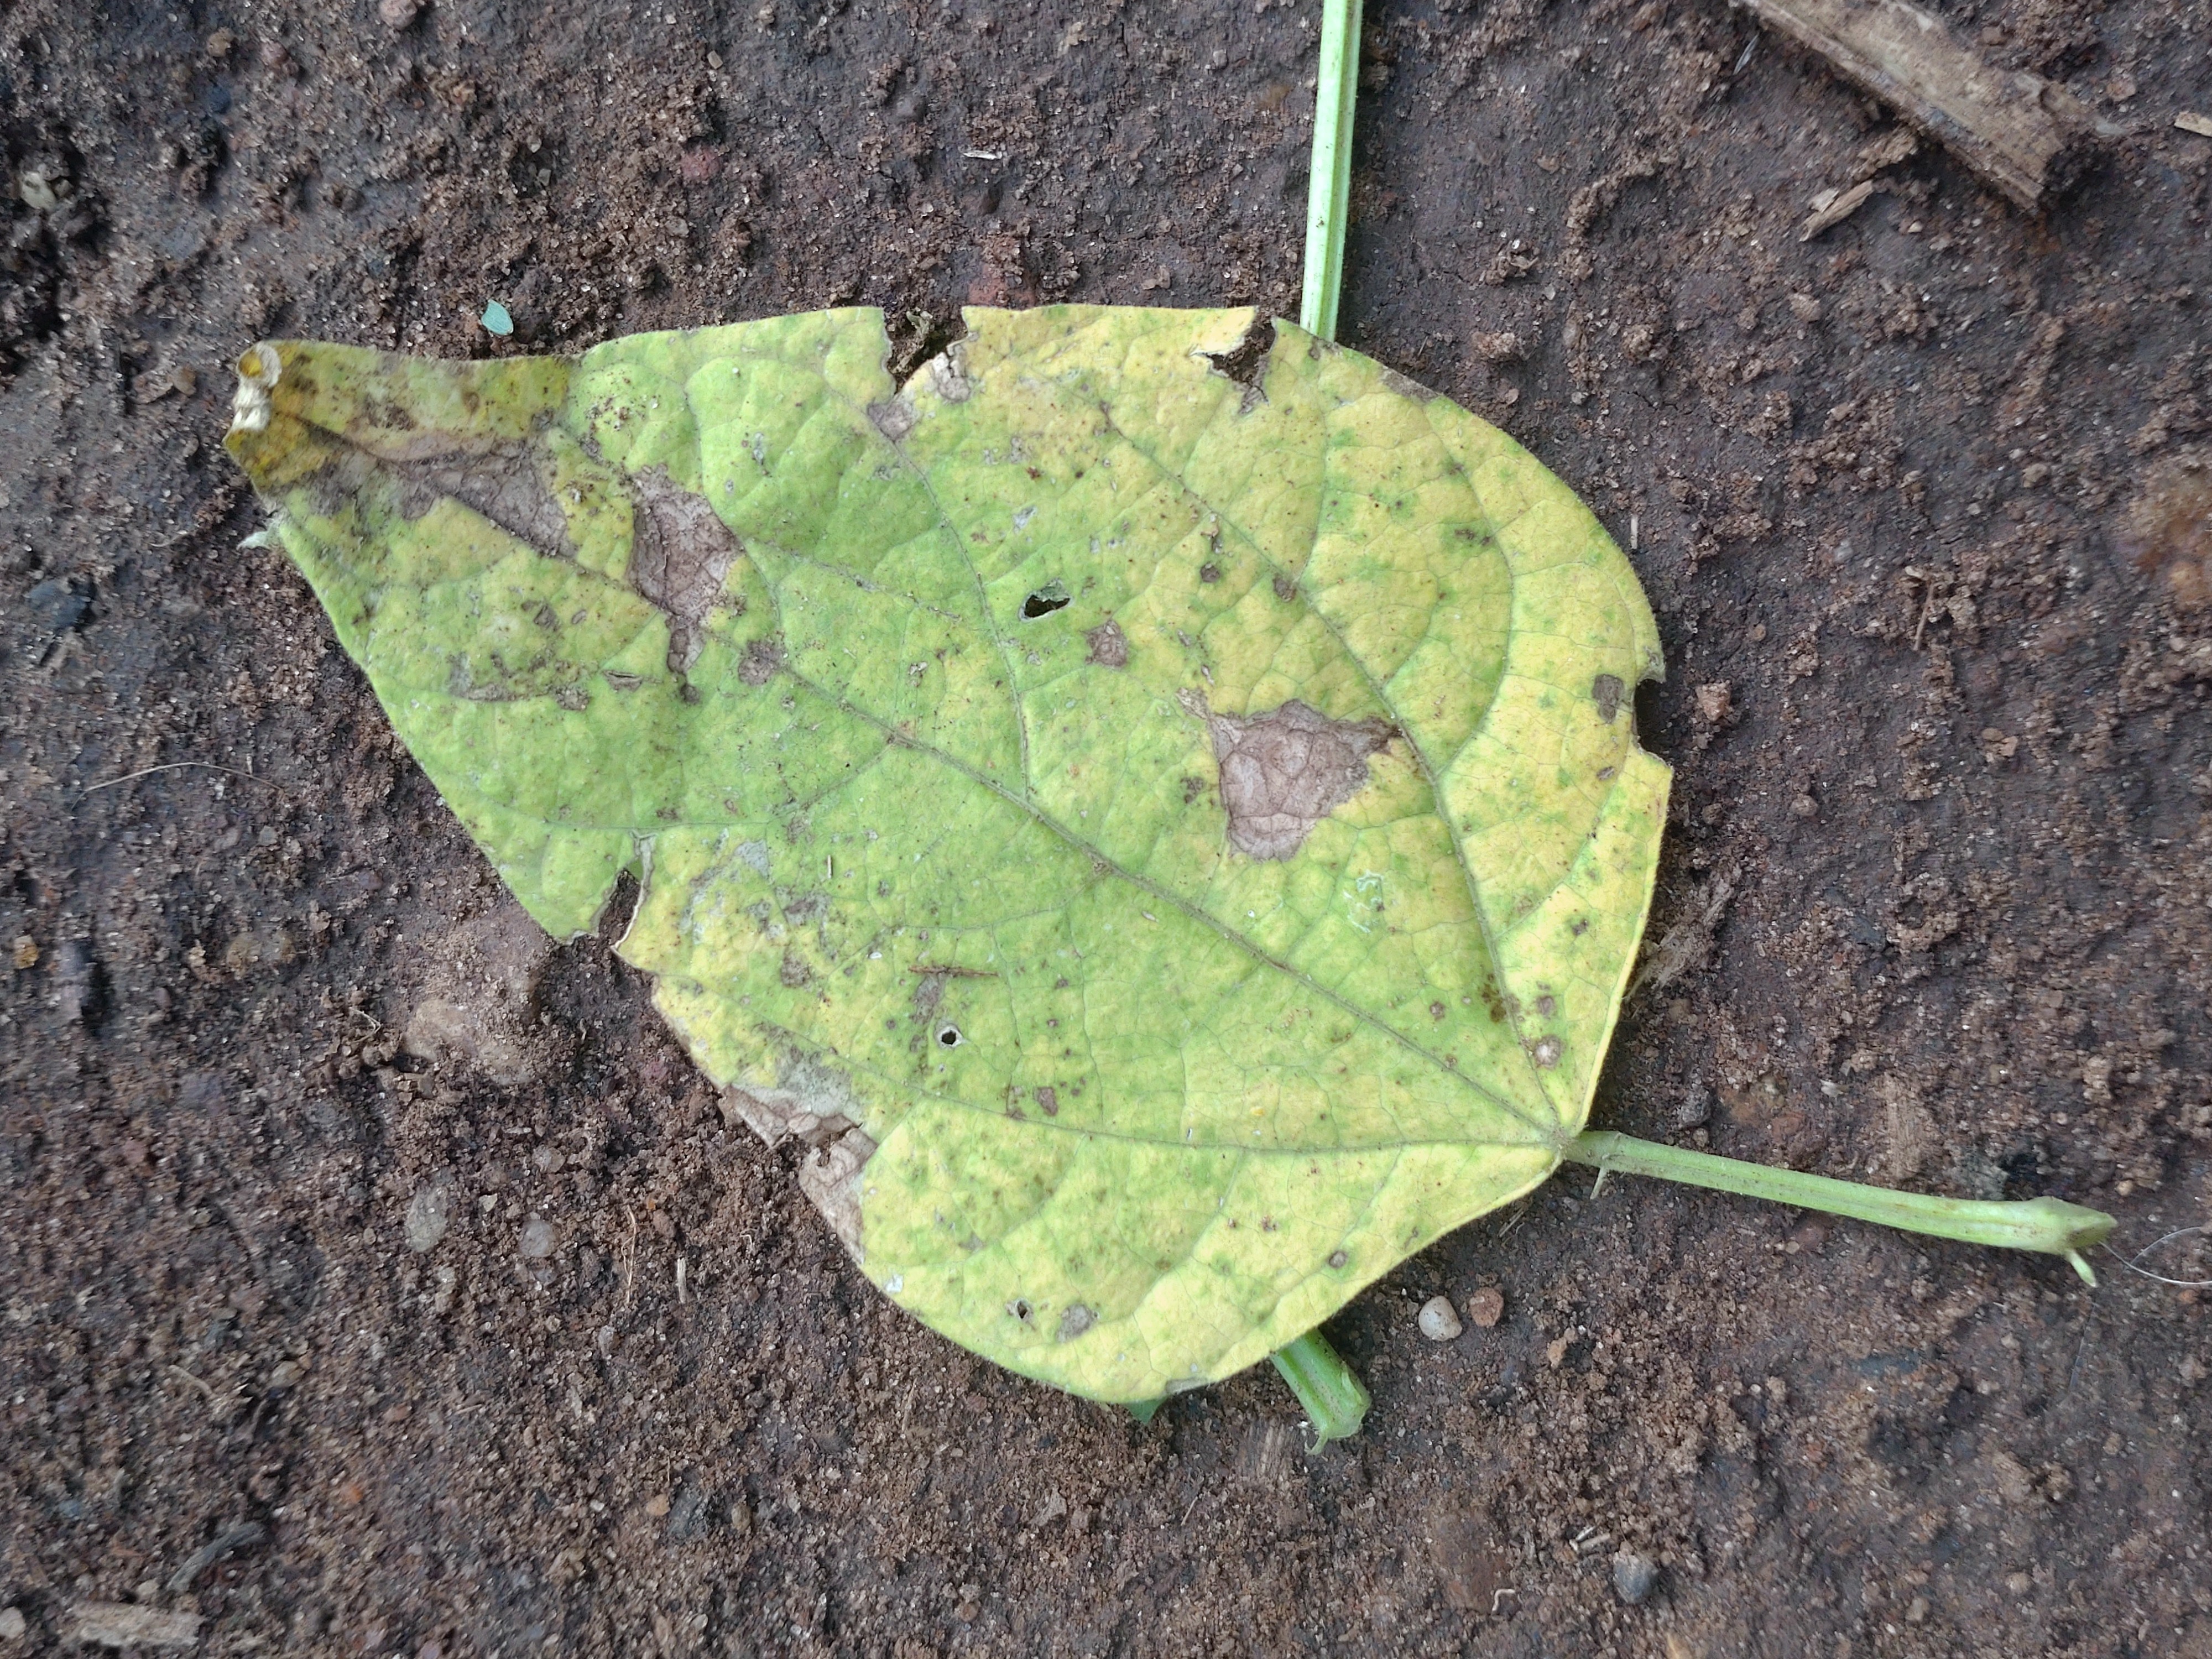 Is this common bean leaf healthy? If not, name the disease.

anthracnose
